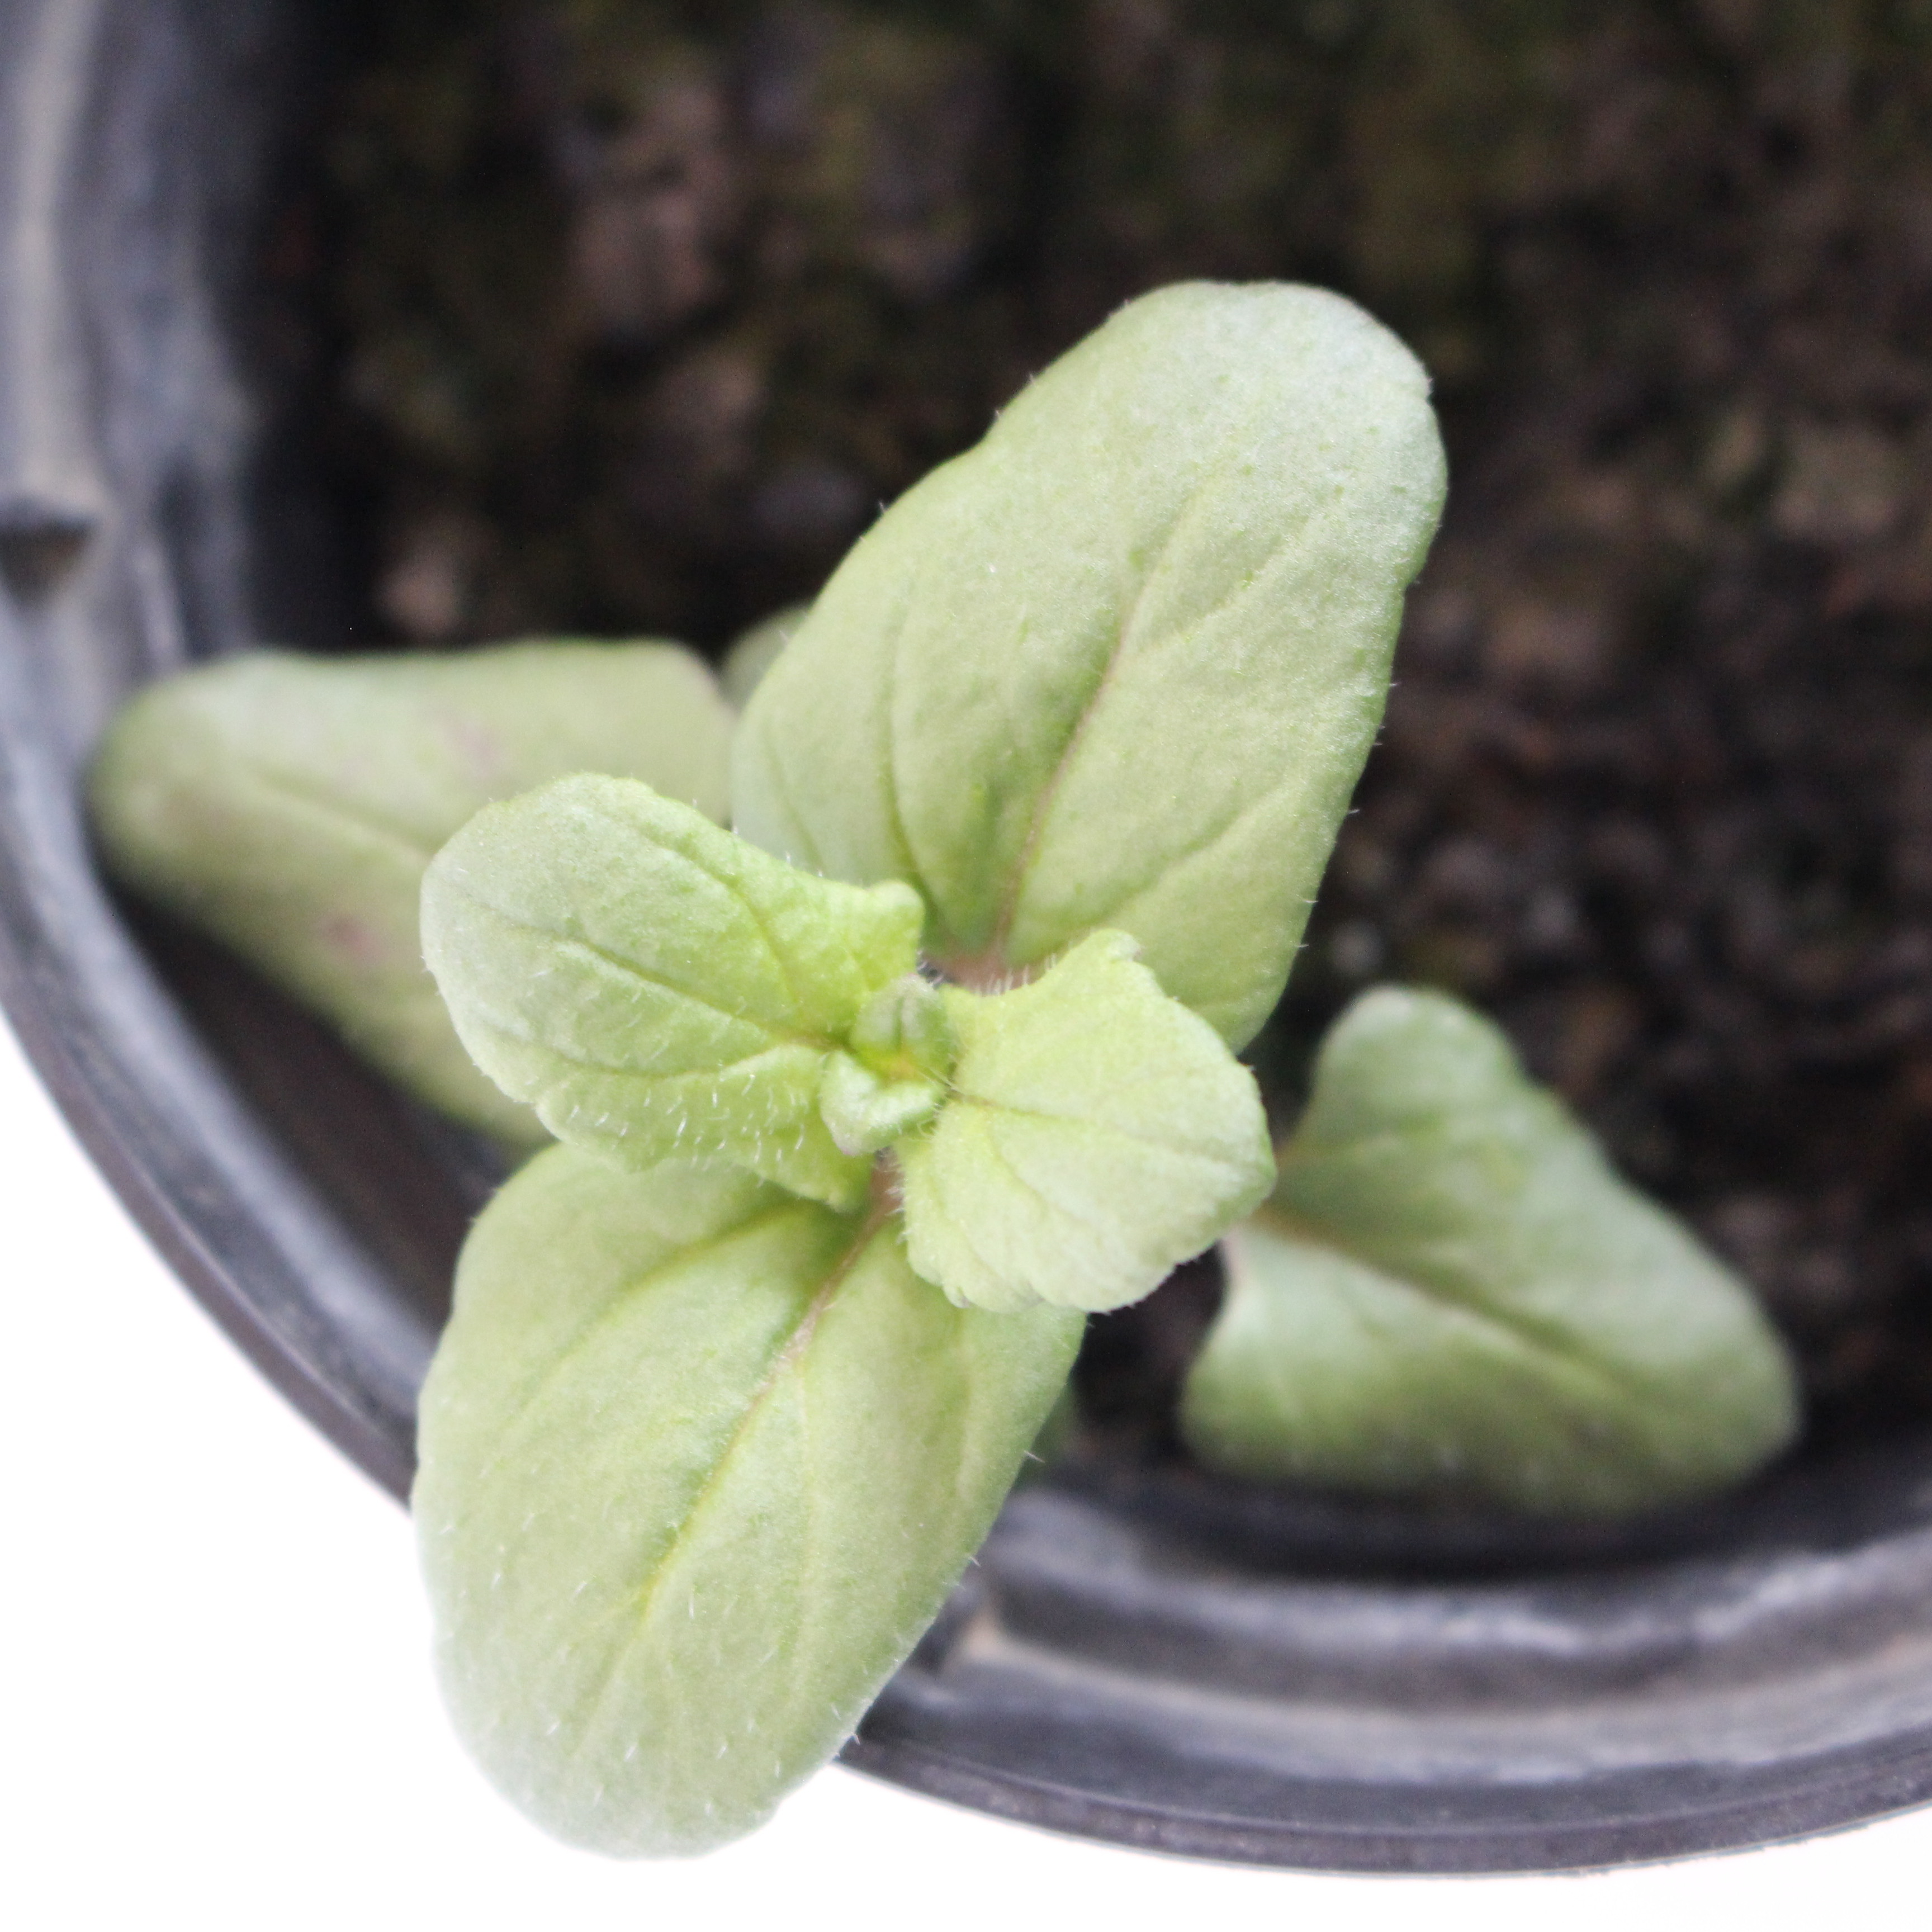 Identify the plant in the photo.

Veronica persica
